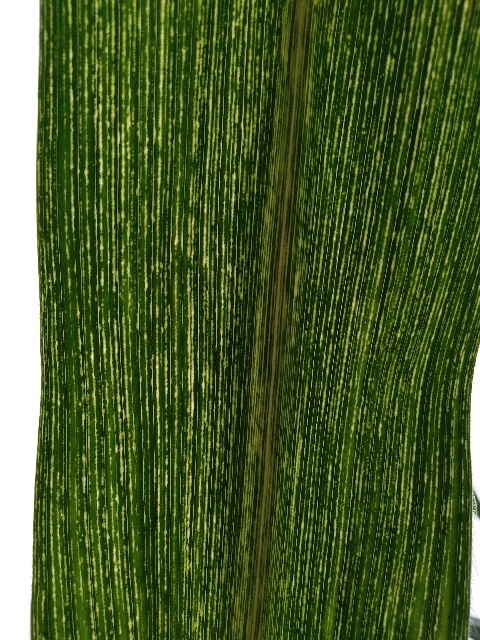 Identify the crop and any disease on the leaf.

maize, maize streak virus
